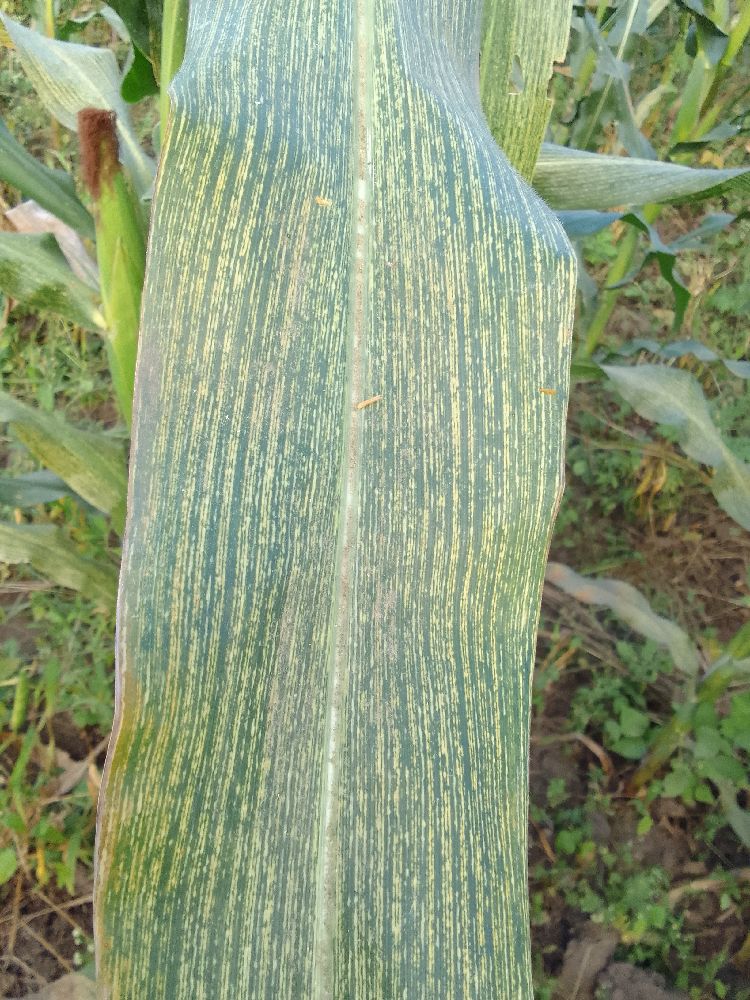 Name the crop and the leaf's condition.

maize, maize streak virus
